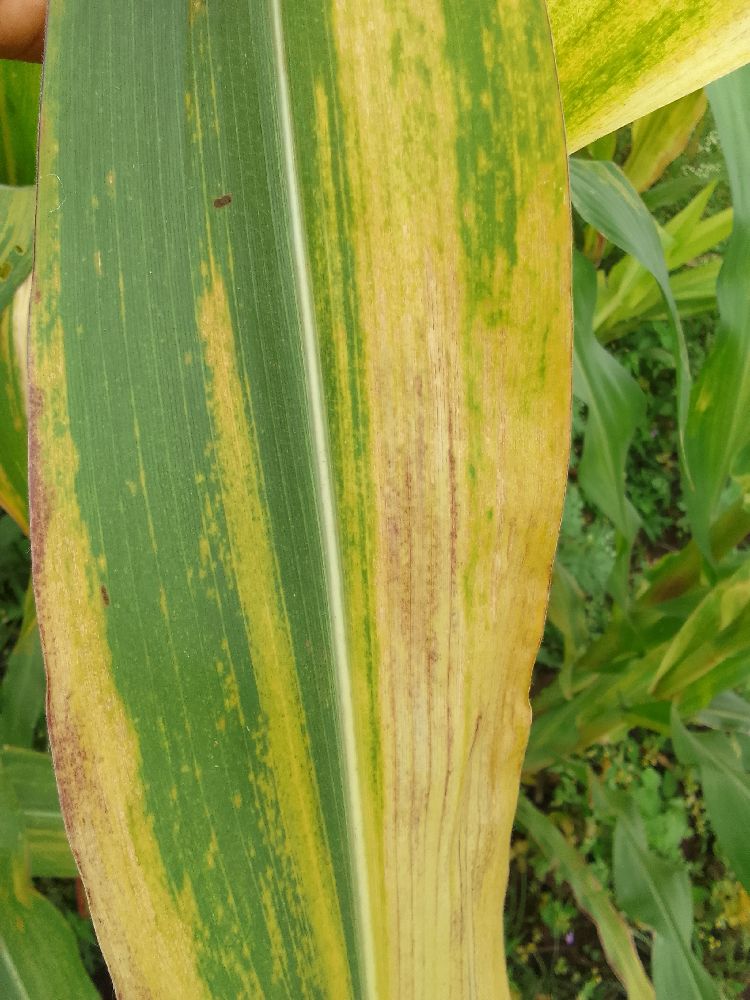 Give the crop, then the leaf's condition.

maize, maize lethal necrosis
